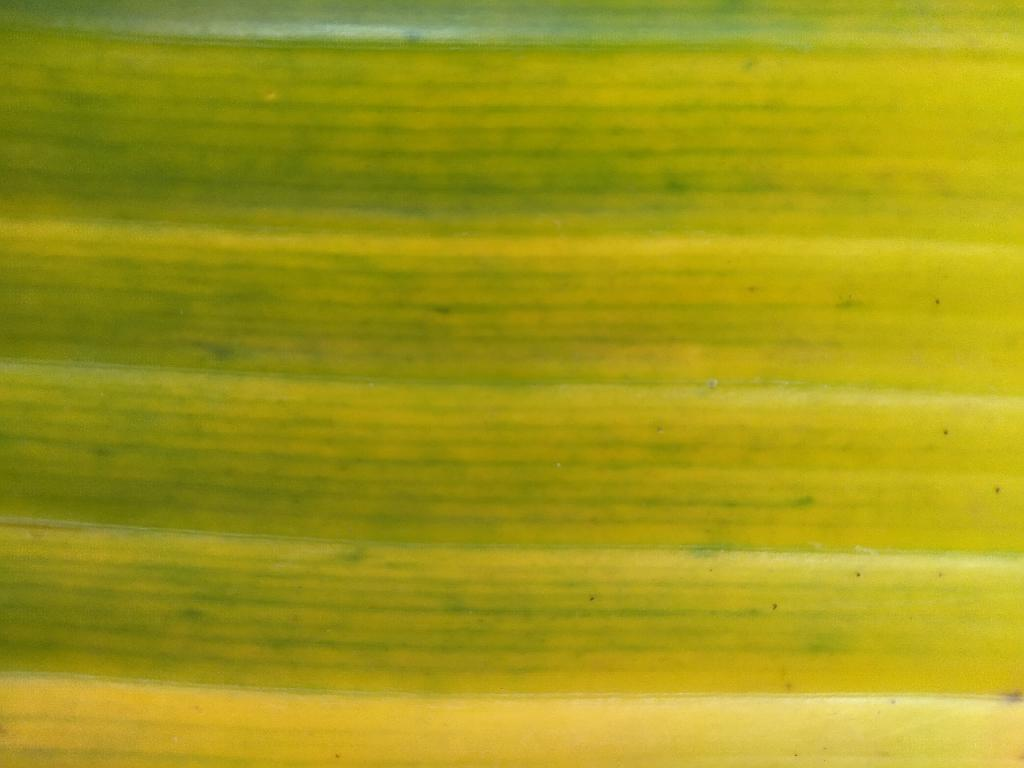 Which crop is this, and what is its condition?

banana, fusarium wilt race 1
